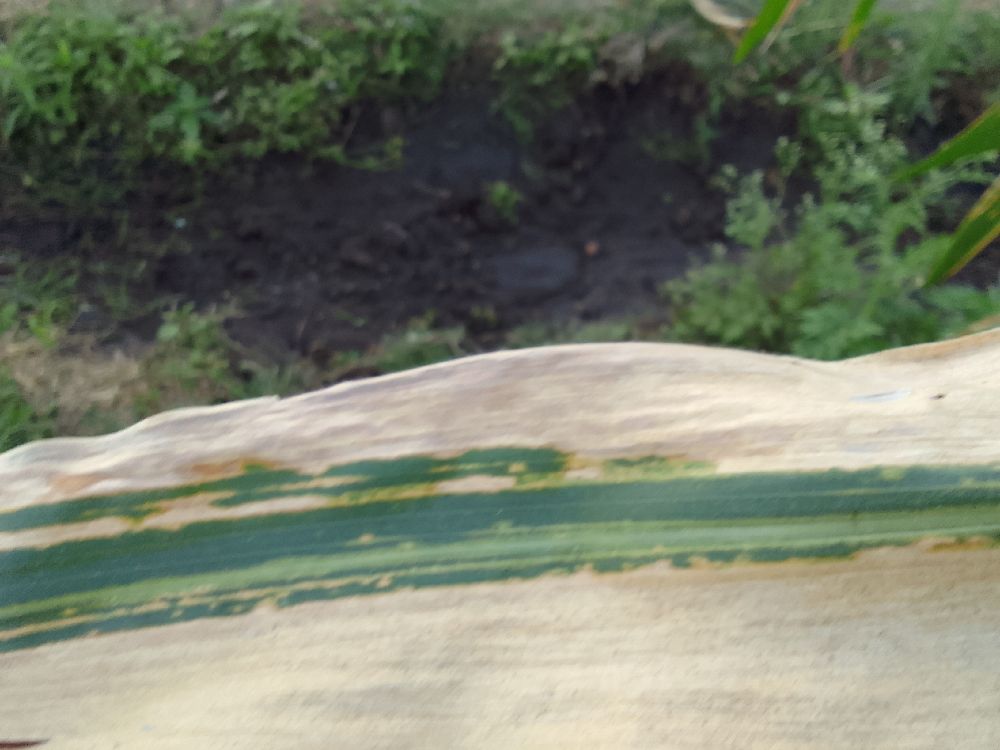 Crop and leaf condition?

maize, maize lethal necrosis
